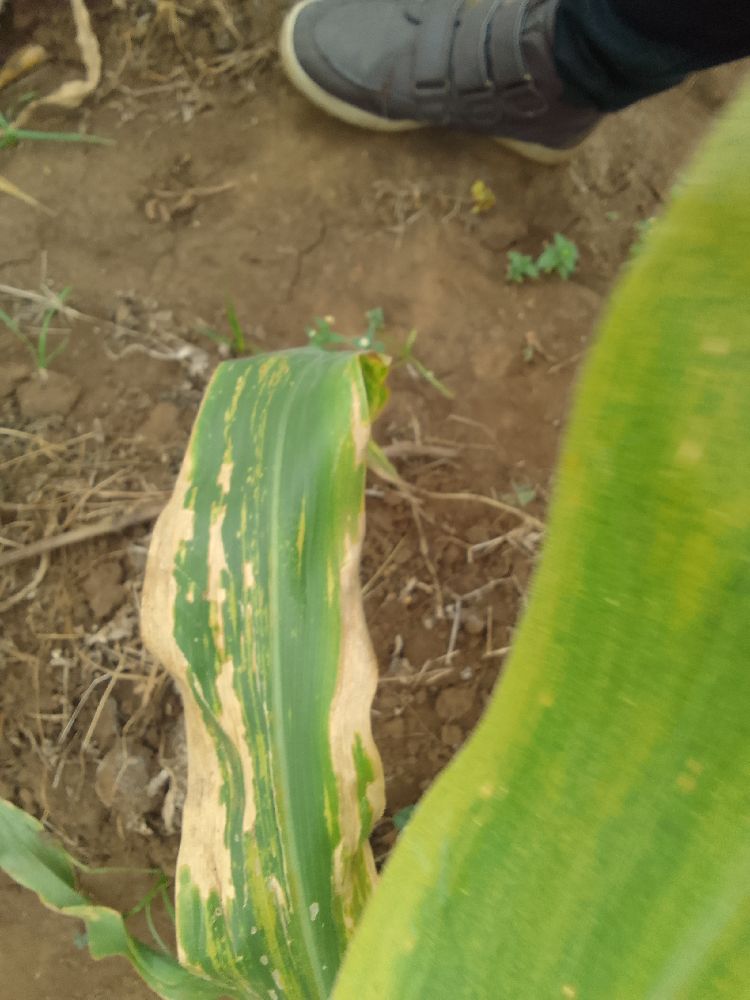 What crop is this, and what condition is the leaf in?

maize, maize lethal necrosis
